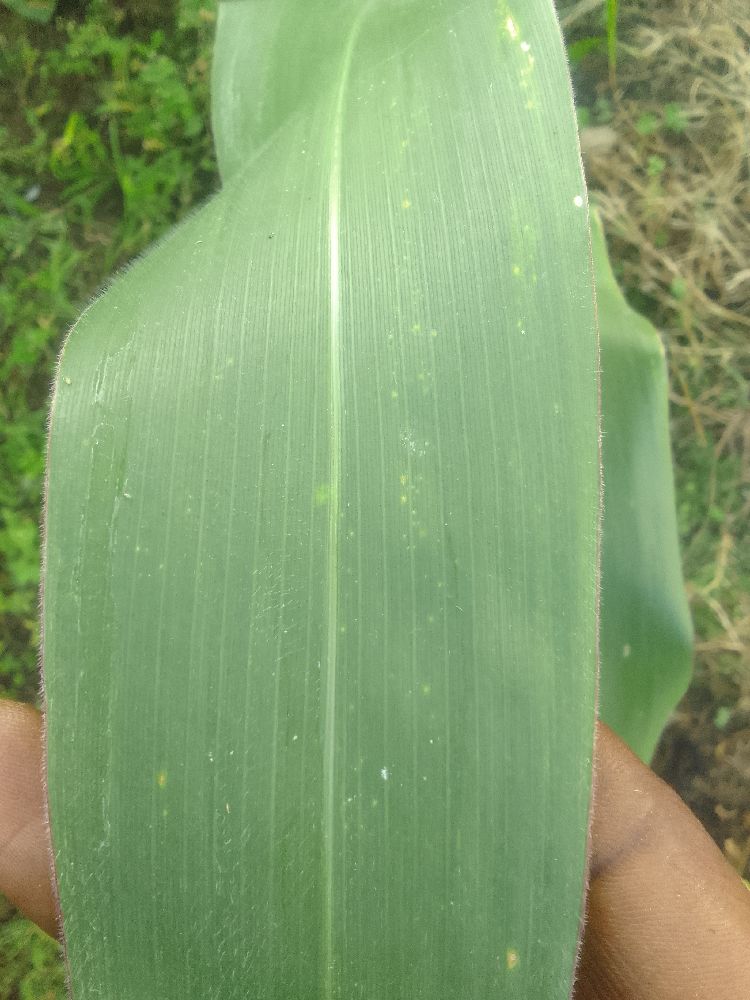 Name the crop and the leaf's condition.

maize, healthy
